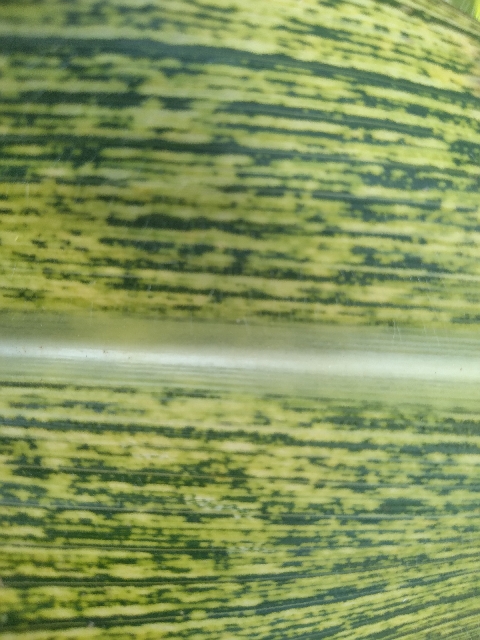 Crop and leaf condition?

maize, maize streak virus
